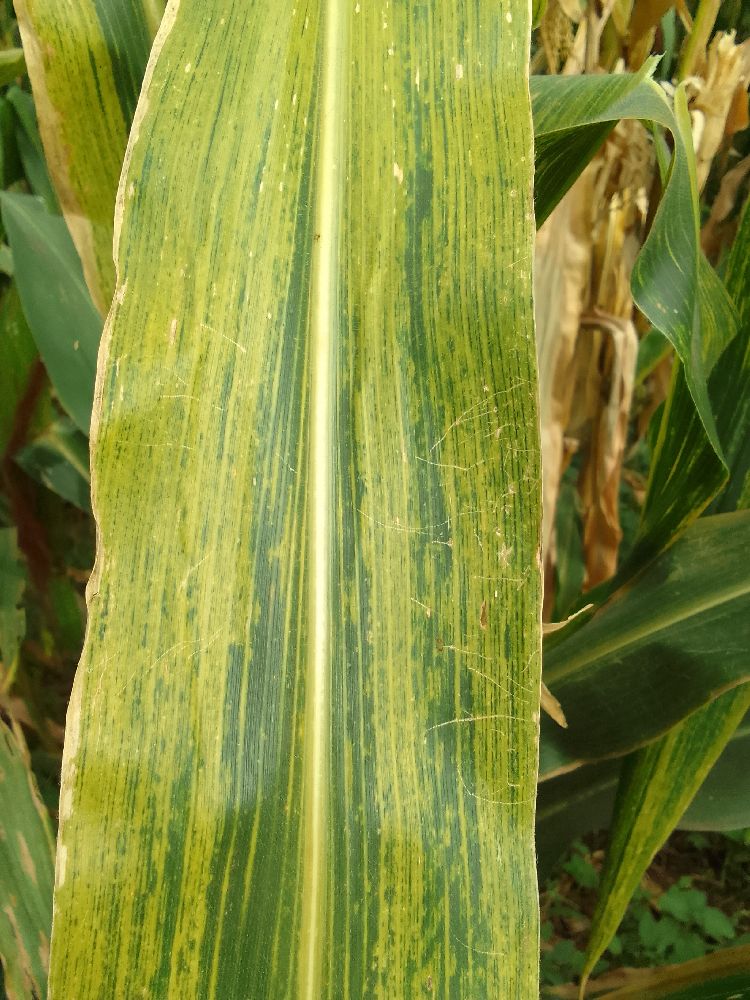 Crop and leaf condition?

maize, maize lethal necrosis
